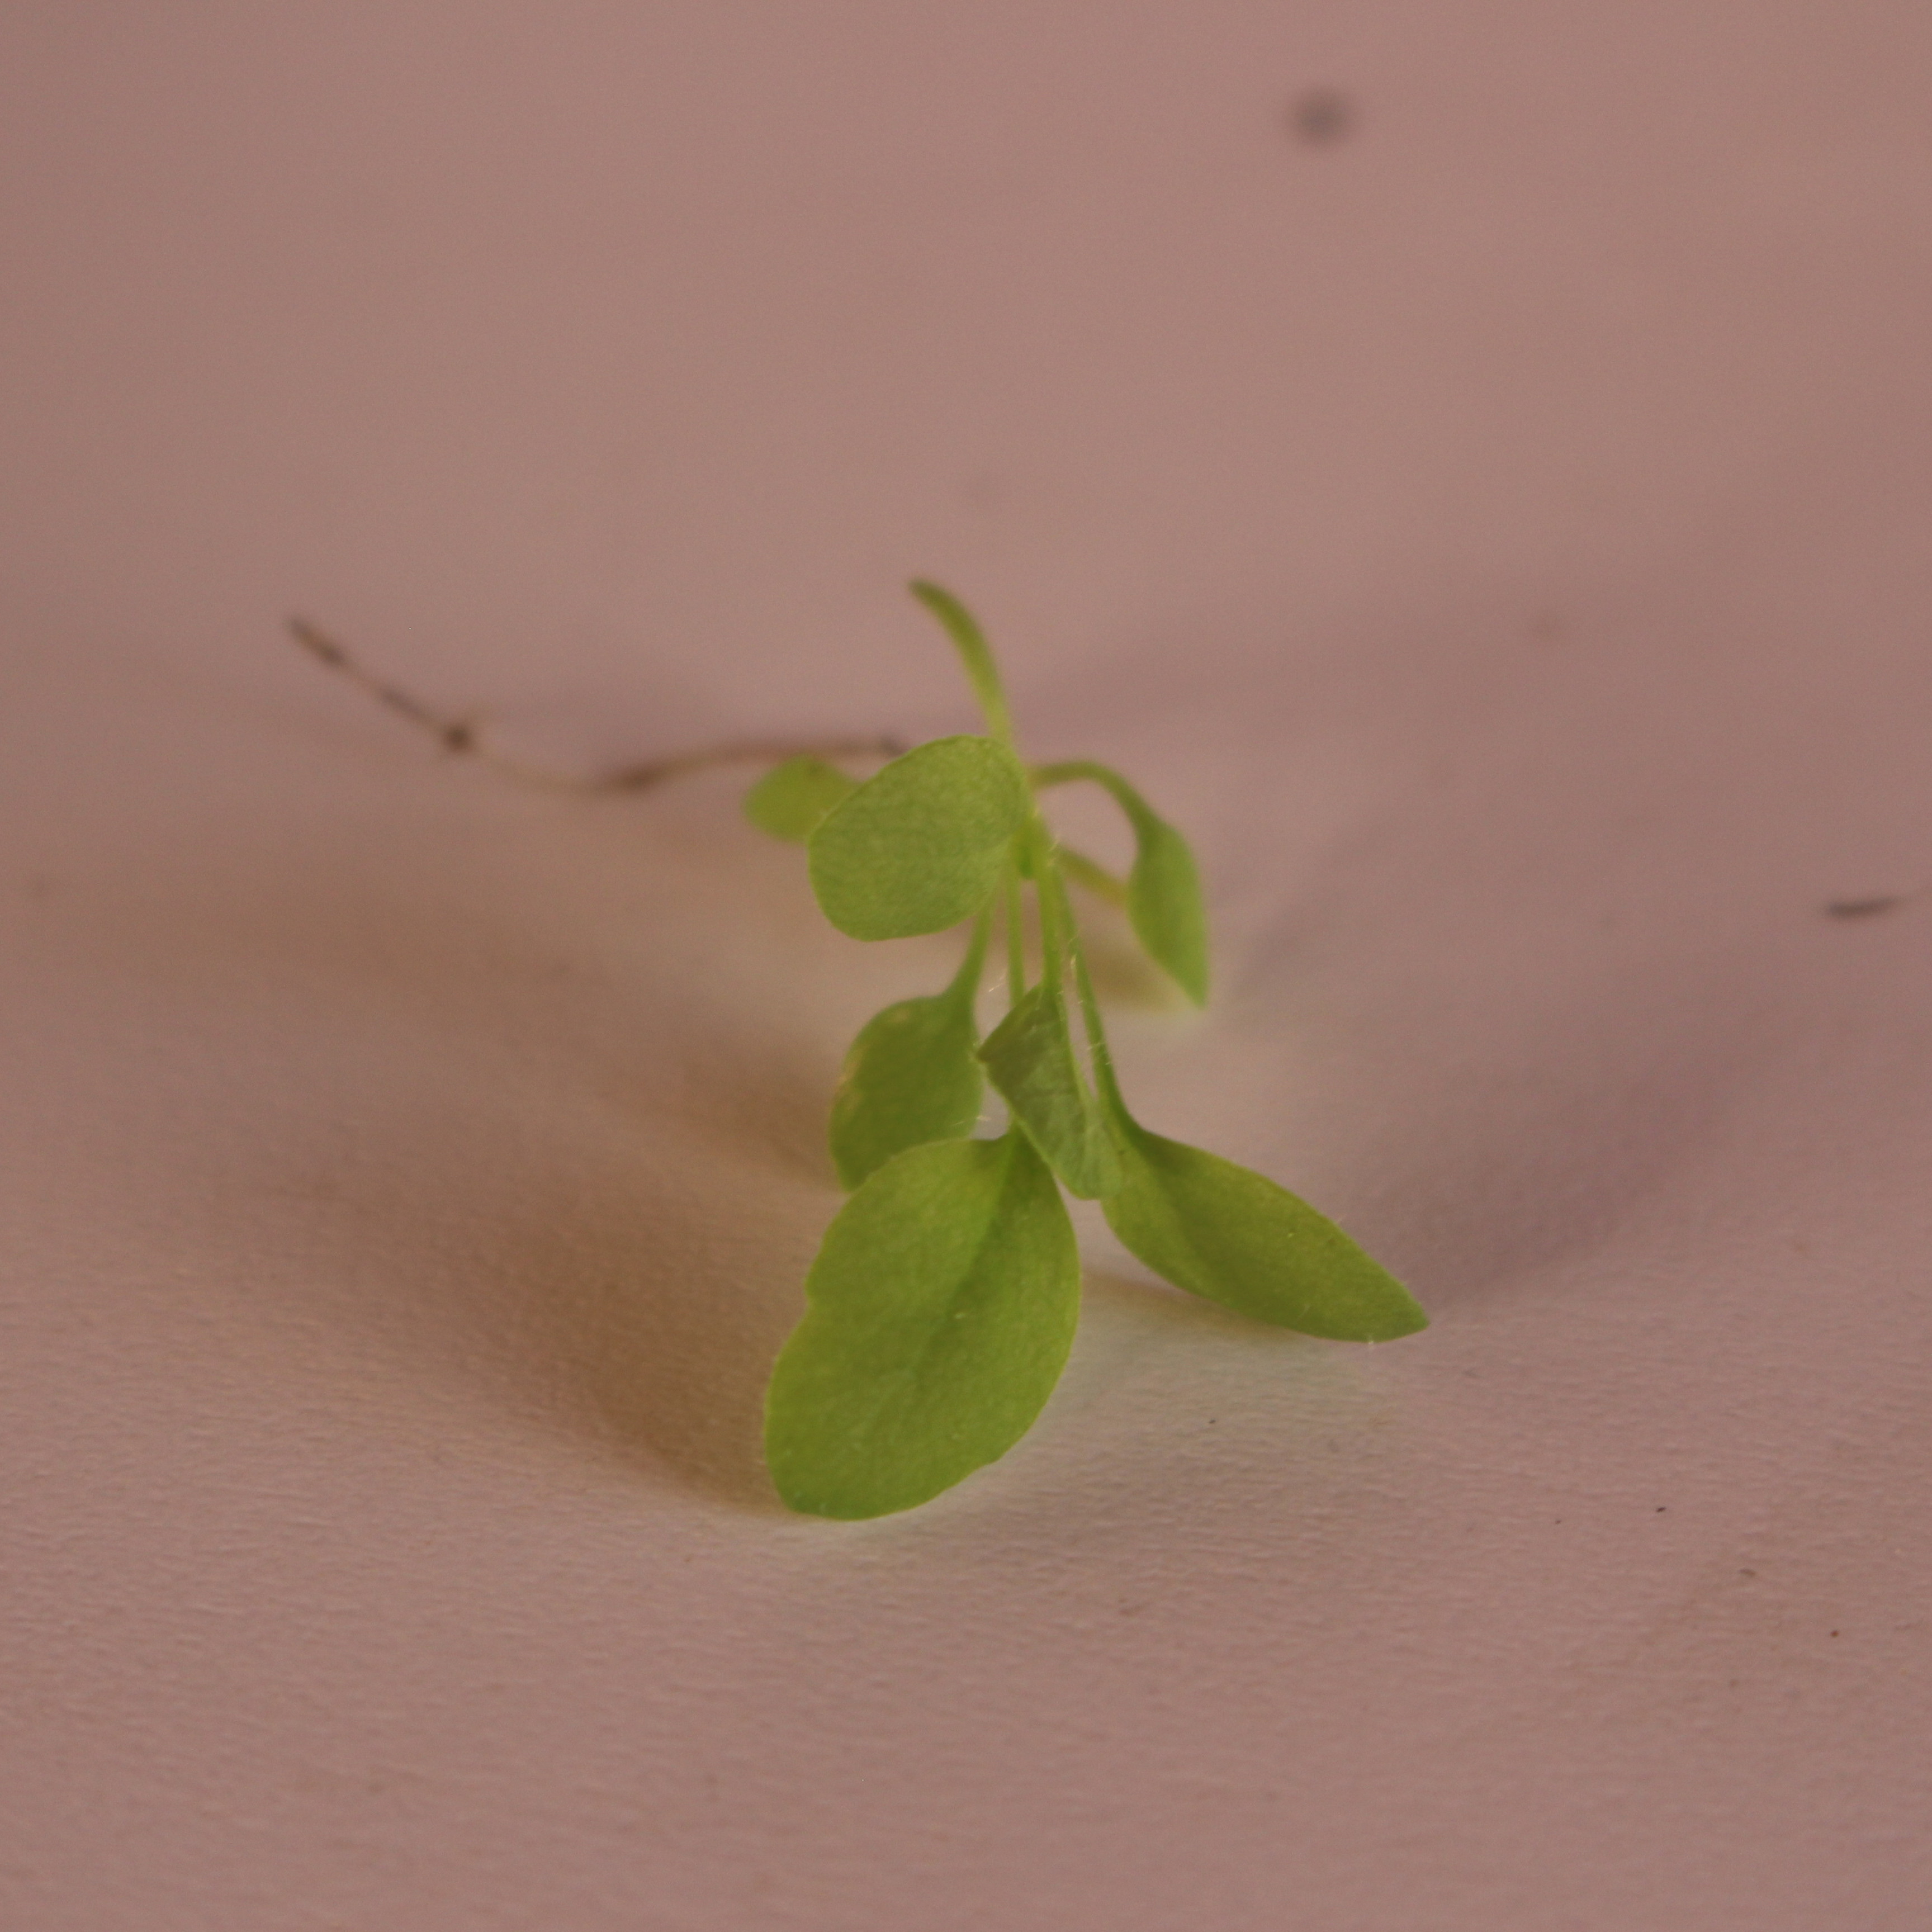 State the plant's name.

Papaver rhoeas
